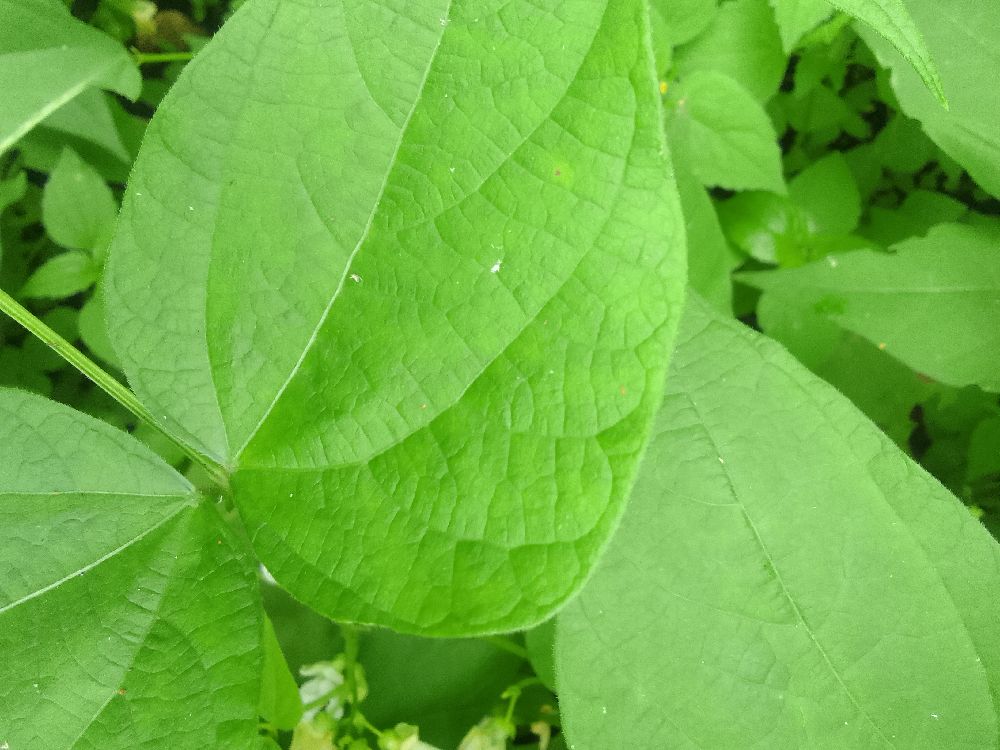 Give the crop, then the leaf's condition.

common bean, healthy
